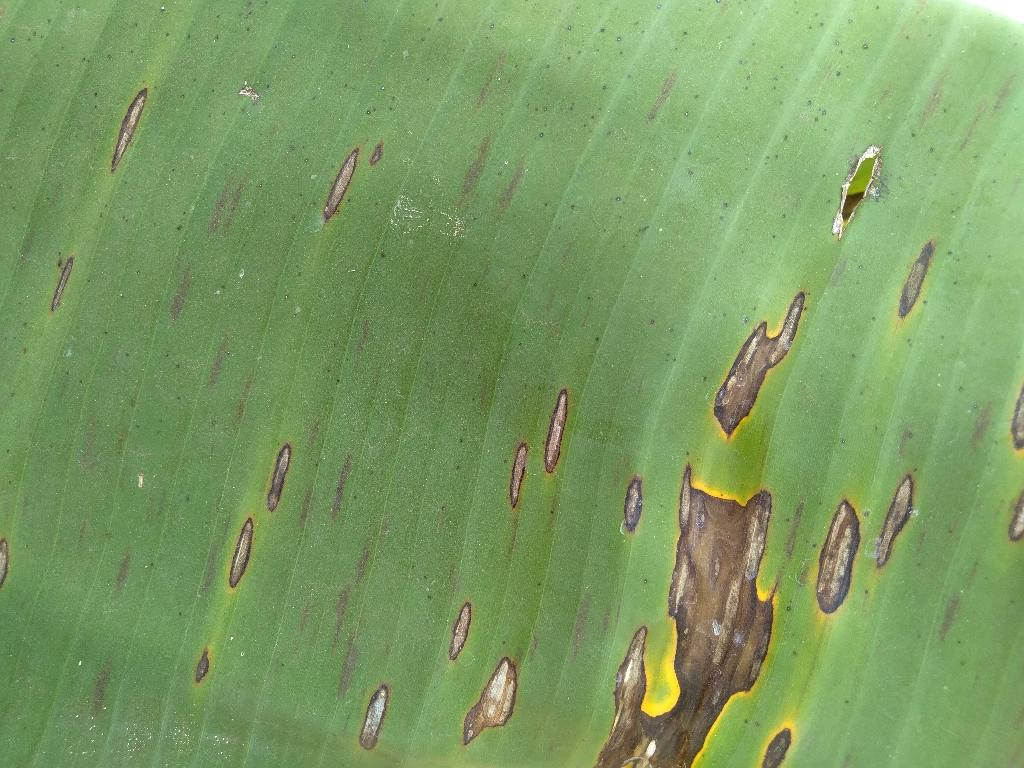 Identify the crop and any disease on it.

banana, black sigatoka
